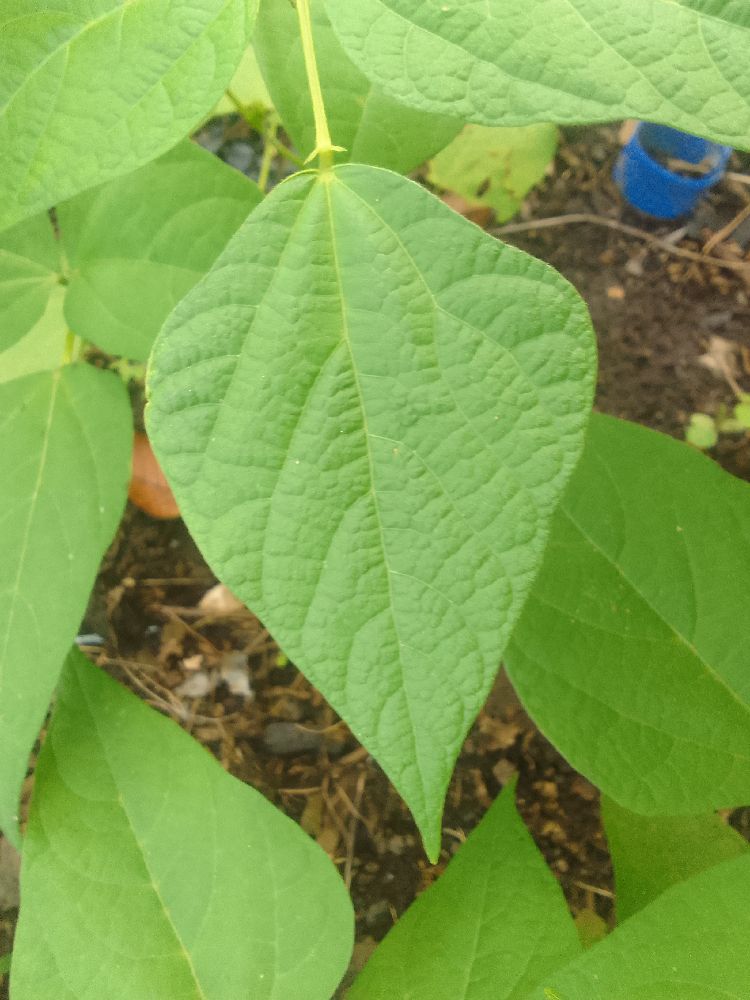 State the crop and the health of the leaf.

common bean, healthy
